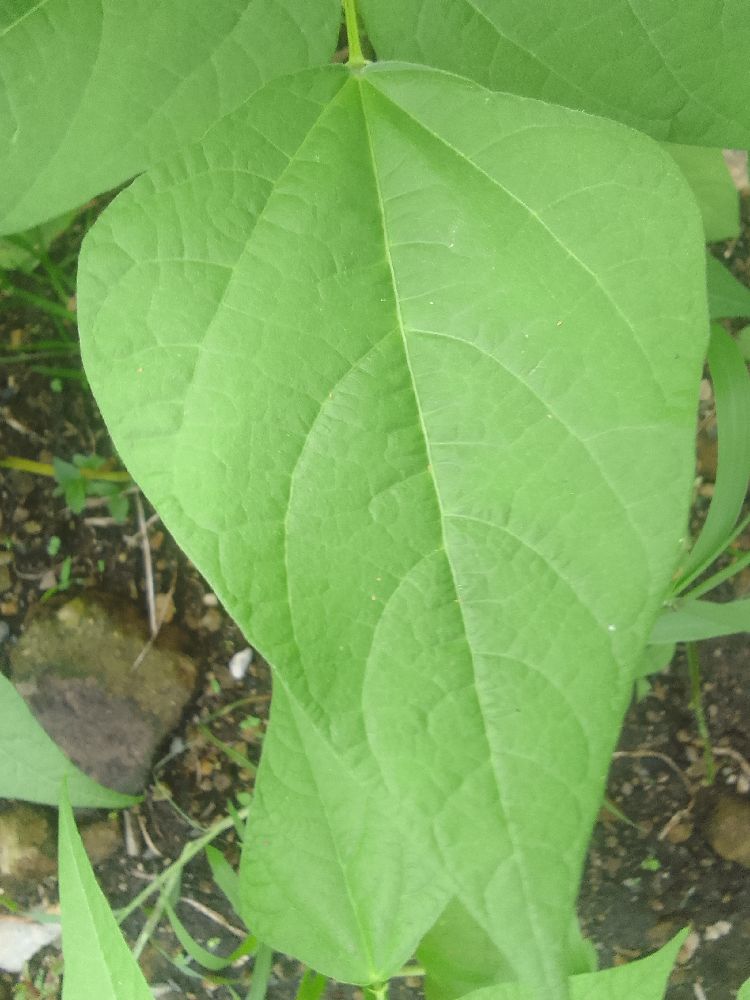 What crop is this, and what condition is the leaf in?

common bean, healthy
